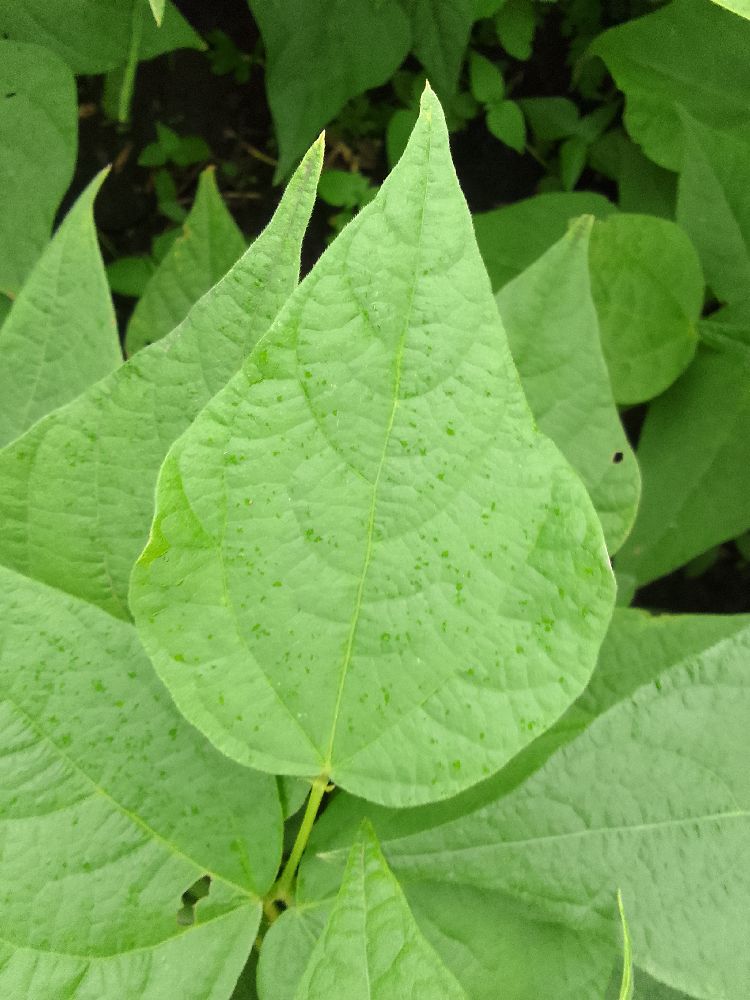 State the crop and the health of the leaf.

common bean, healthy
